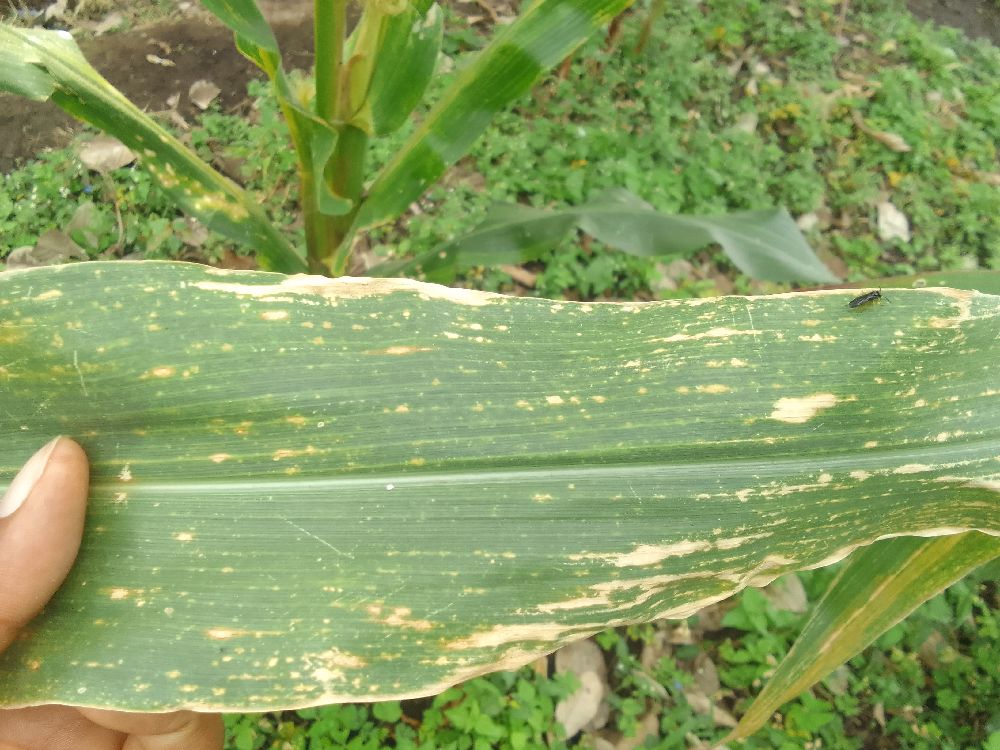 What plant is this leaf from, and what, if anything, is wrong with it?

maize, maize lethal necrosis
